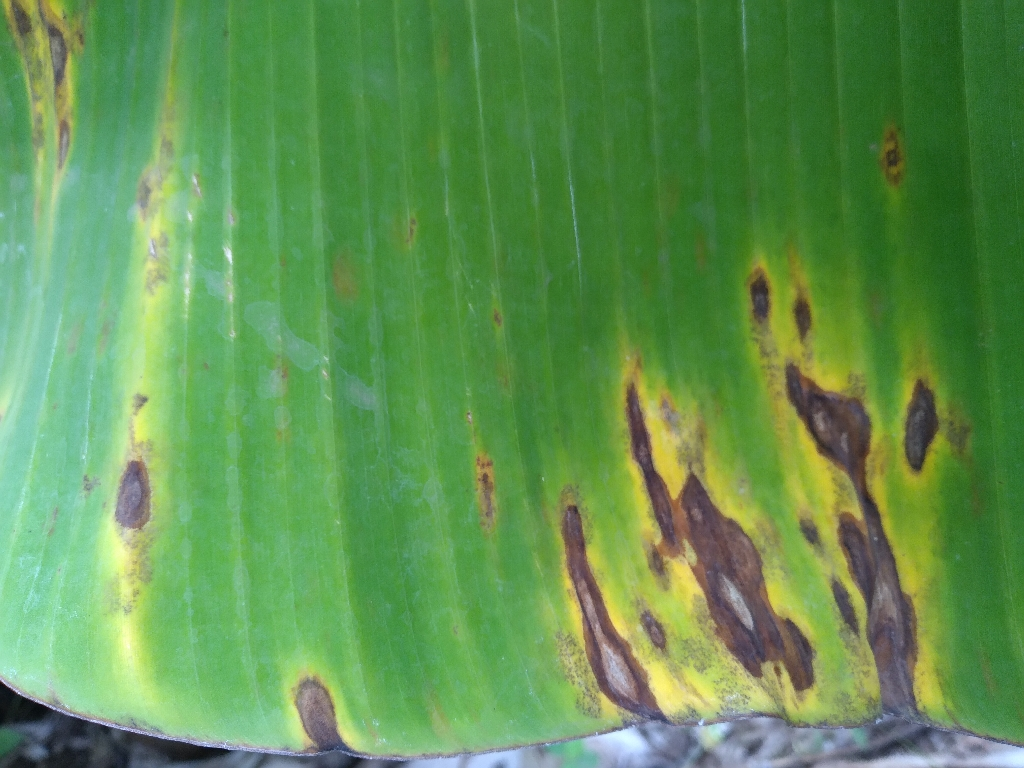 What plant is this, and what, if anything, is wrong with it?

banana, black sigatoka
